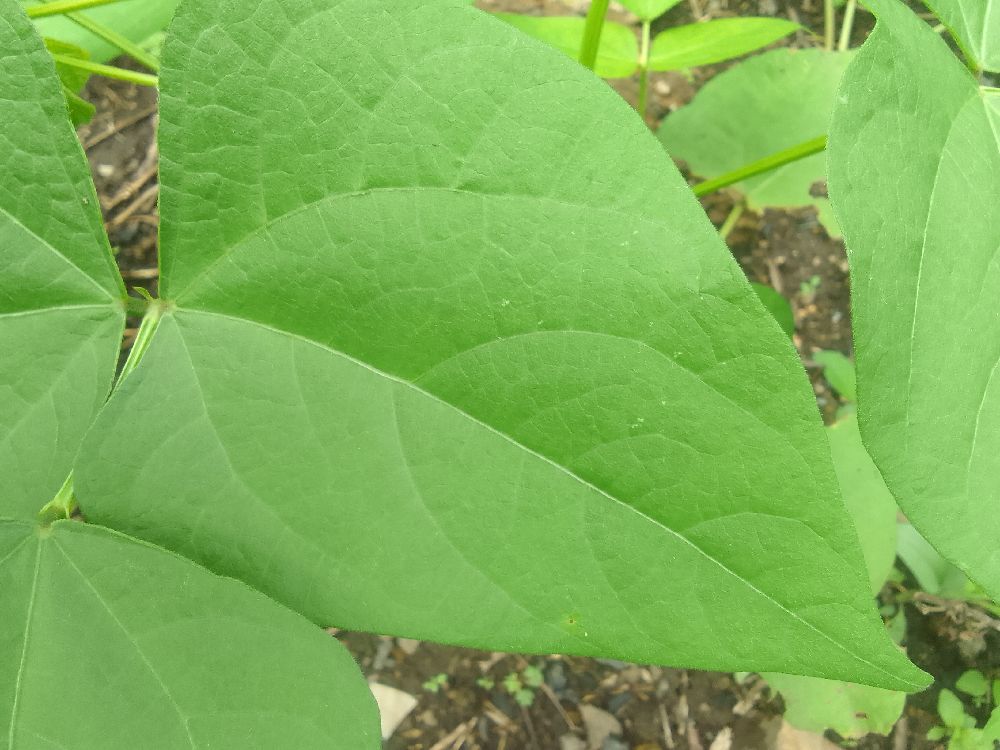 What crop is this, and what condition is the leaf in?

common bean, healthy
